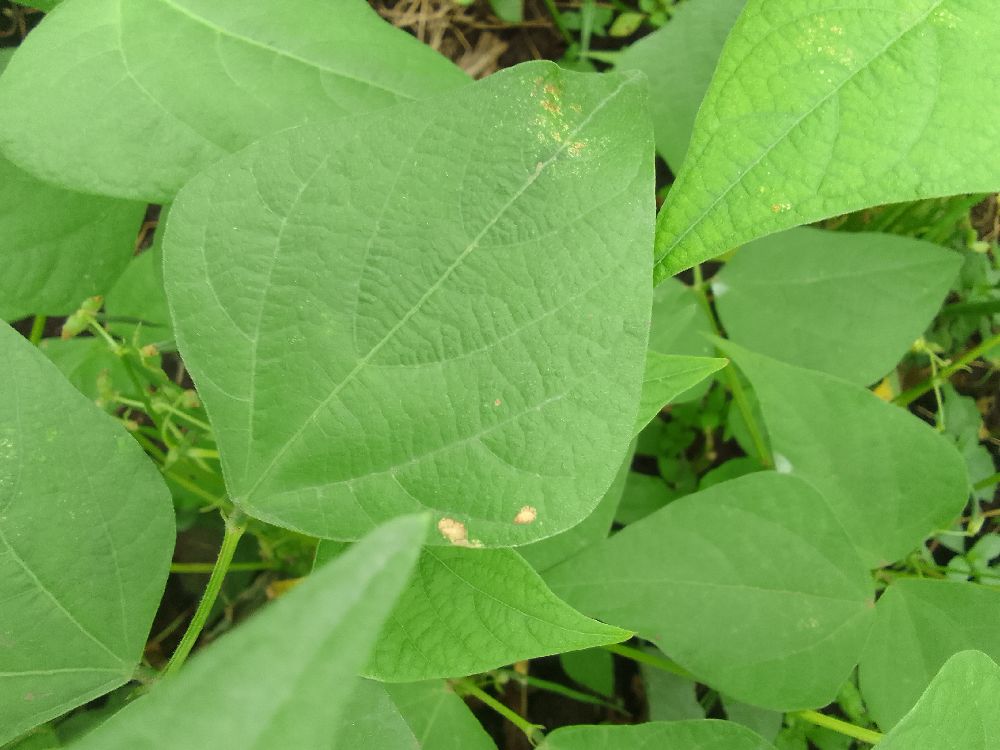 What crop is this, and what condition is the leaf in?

common bean, healthy
